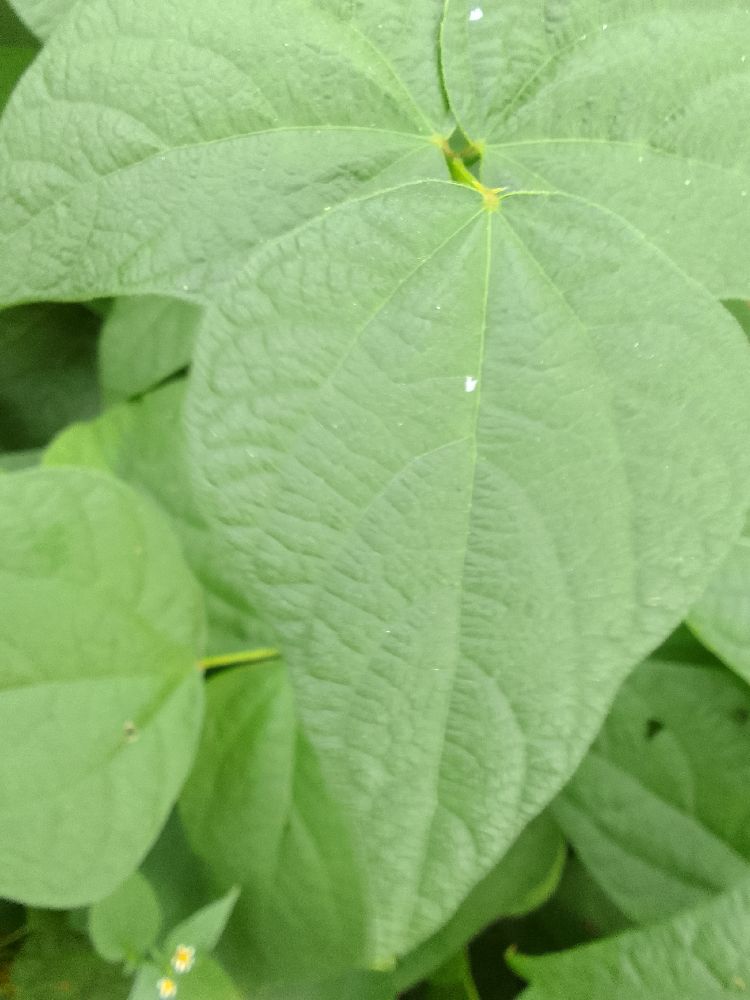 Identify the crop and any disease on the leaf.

common bean, healthy
